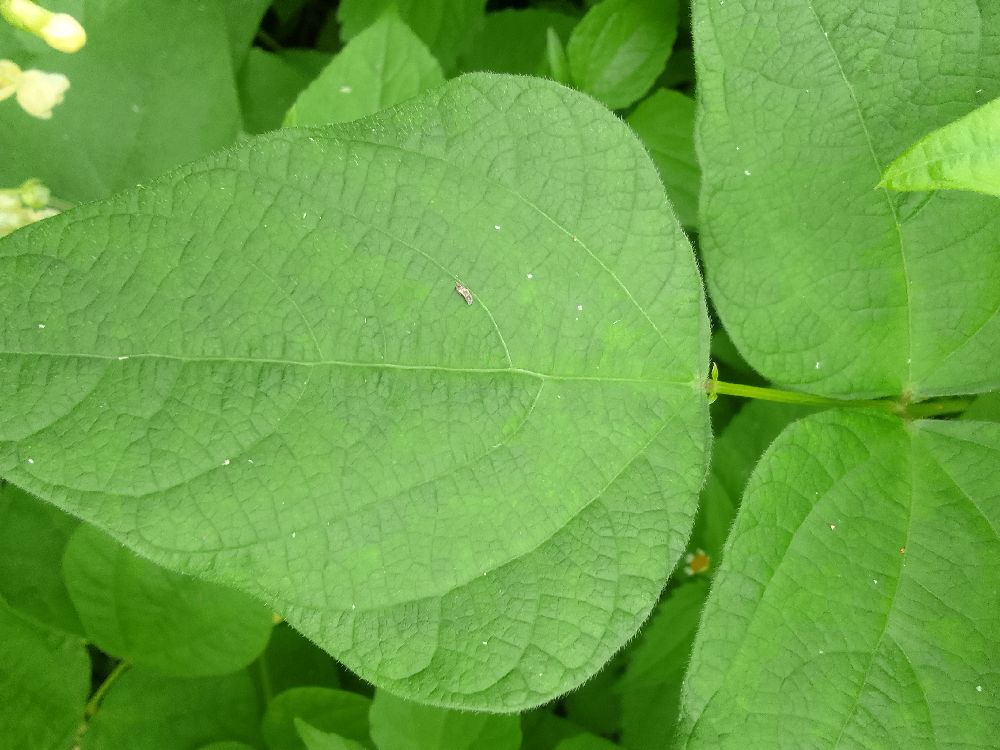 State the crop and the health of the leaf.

common bean, healthy
